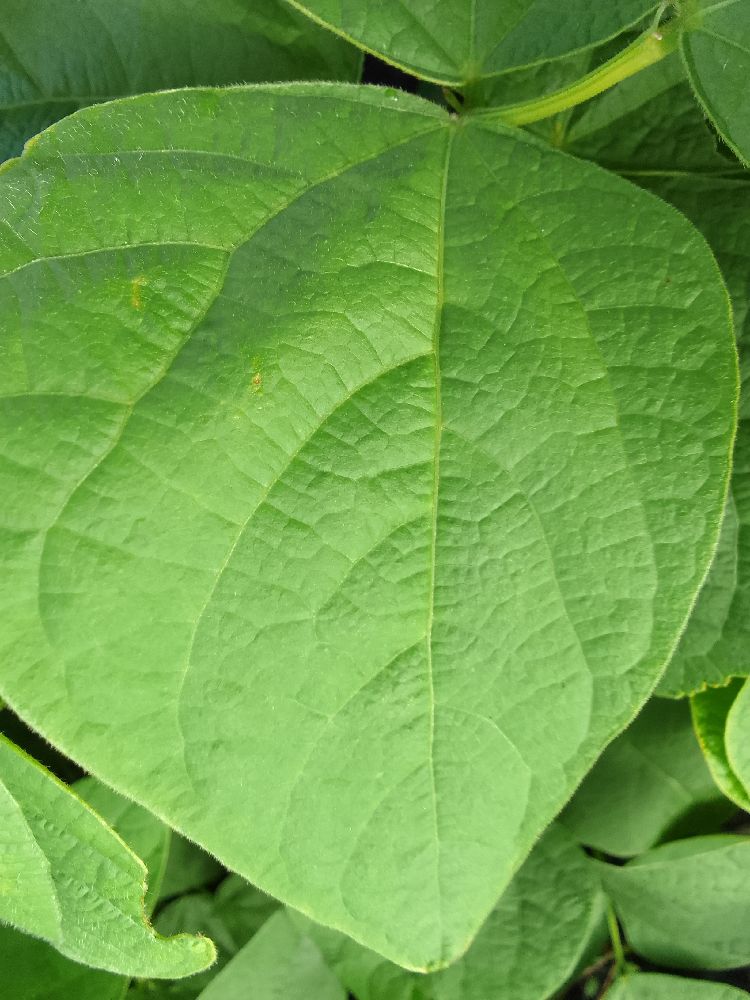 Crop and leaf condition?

common bean, healthy
